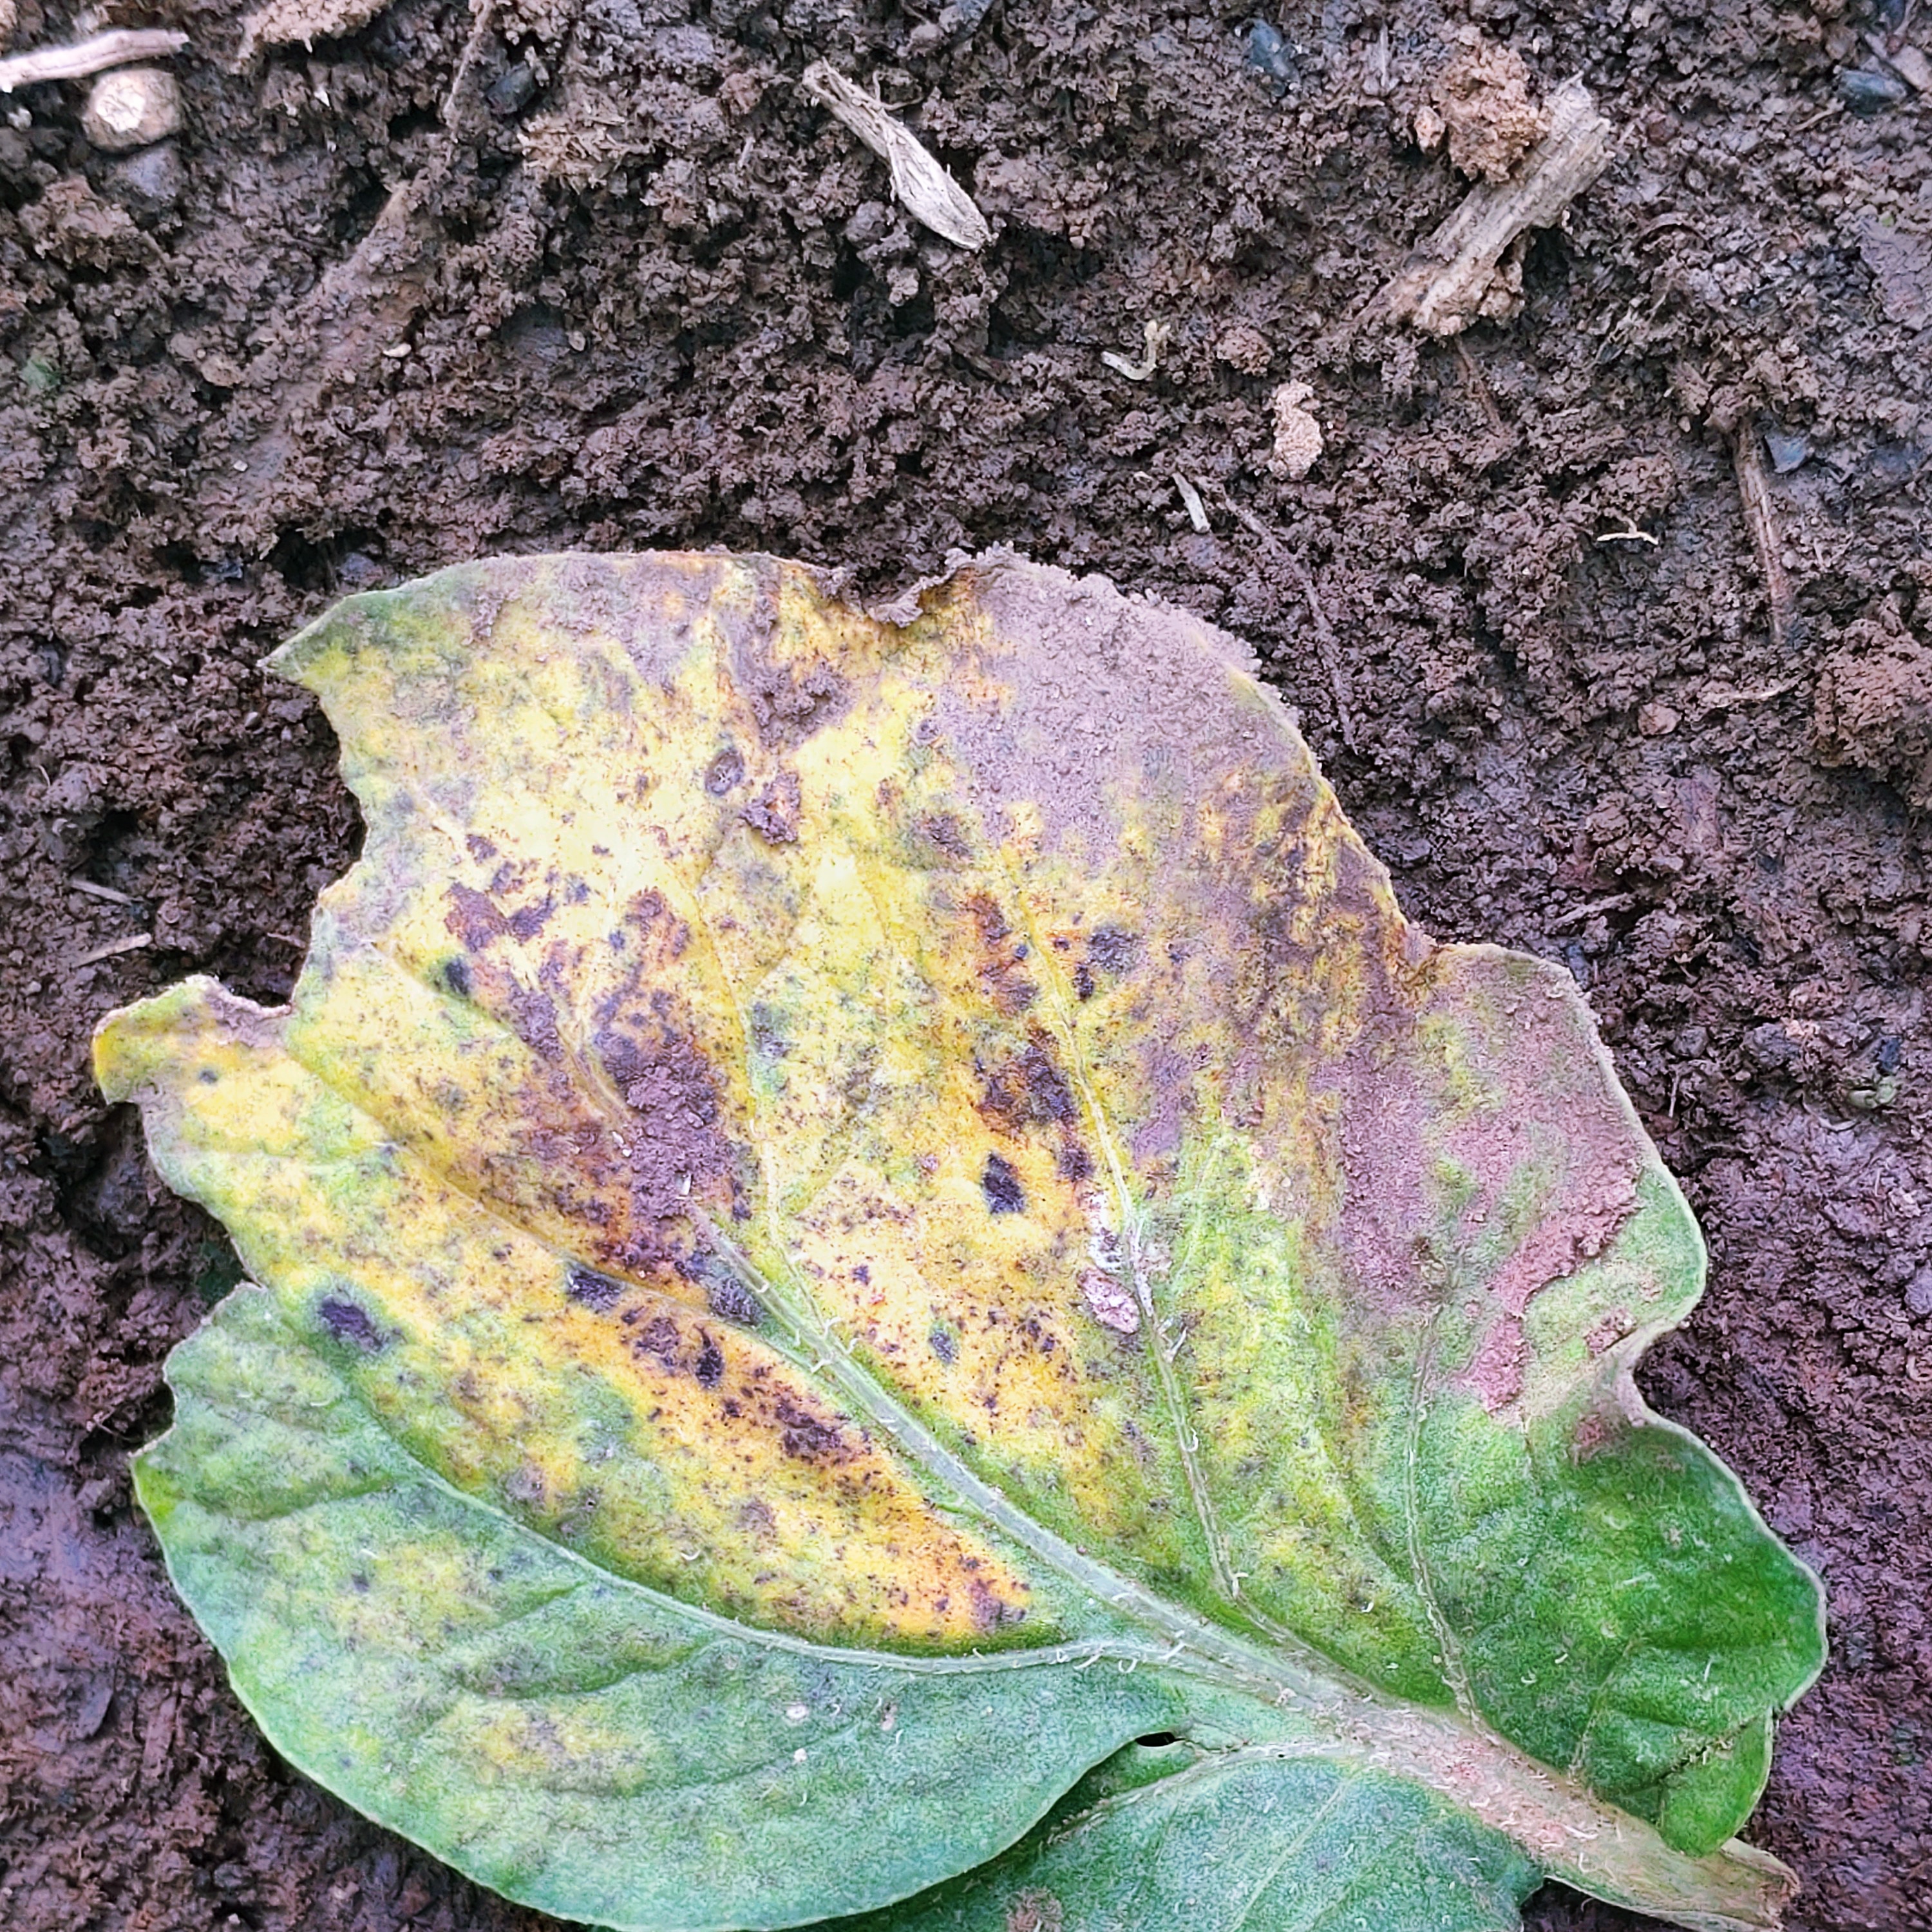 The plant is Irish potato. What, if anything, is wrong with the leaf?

late blight
